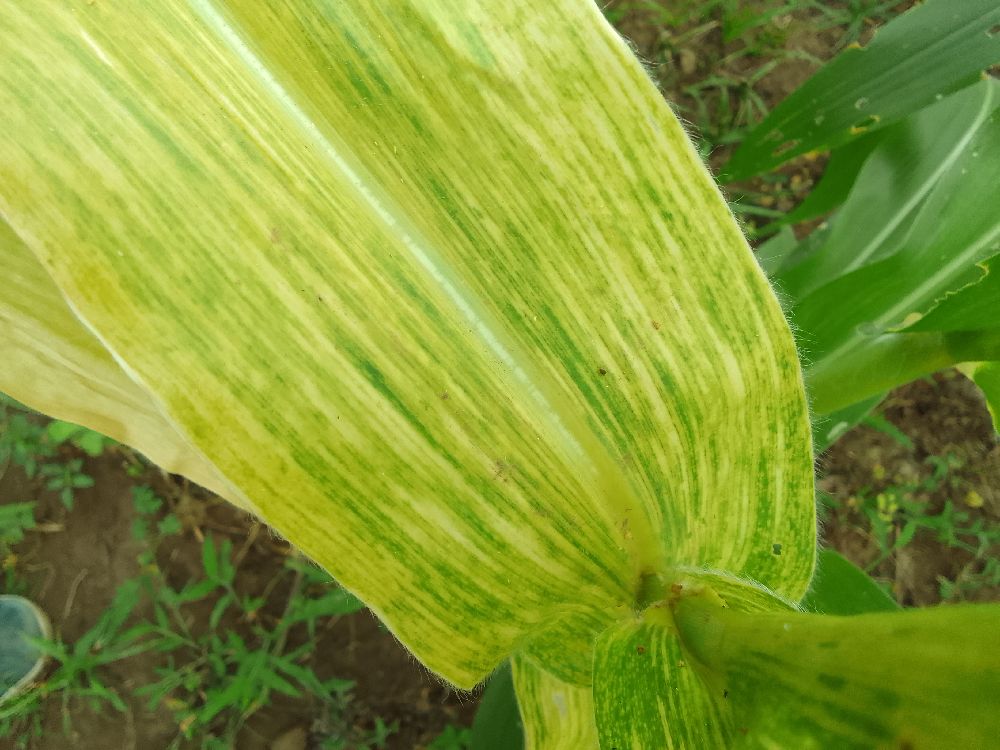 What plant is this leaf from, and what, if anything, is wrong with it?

maize, maize lethal necrosis
